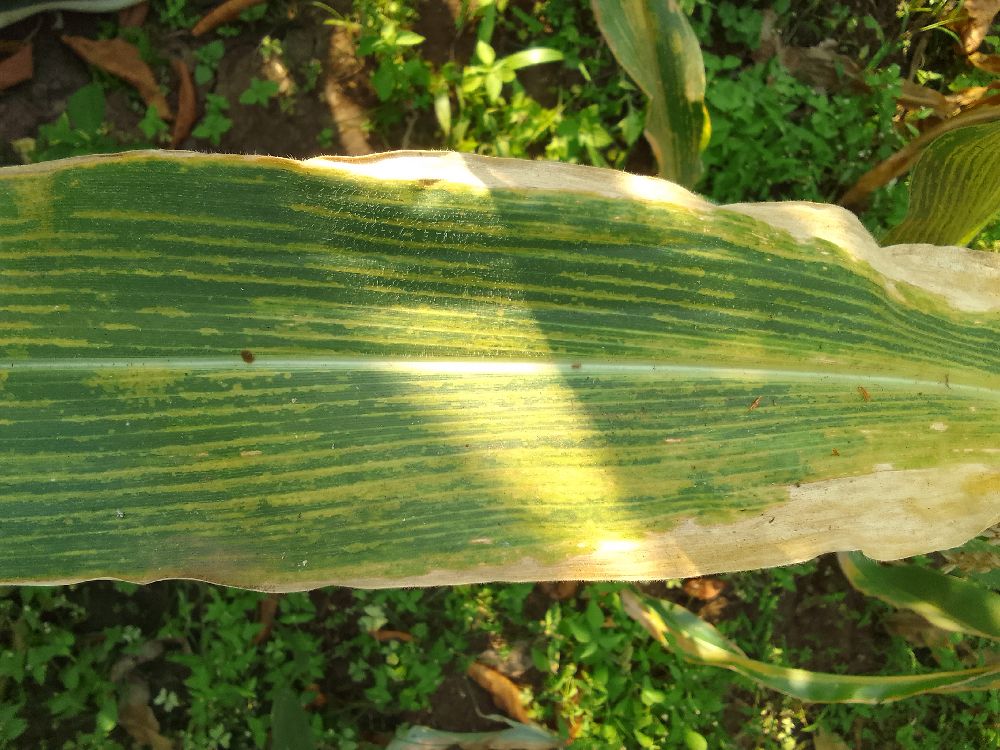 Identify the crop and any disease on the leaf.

maize, maize lethal necrosis
